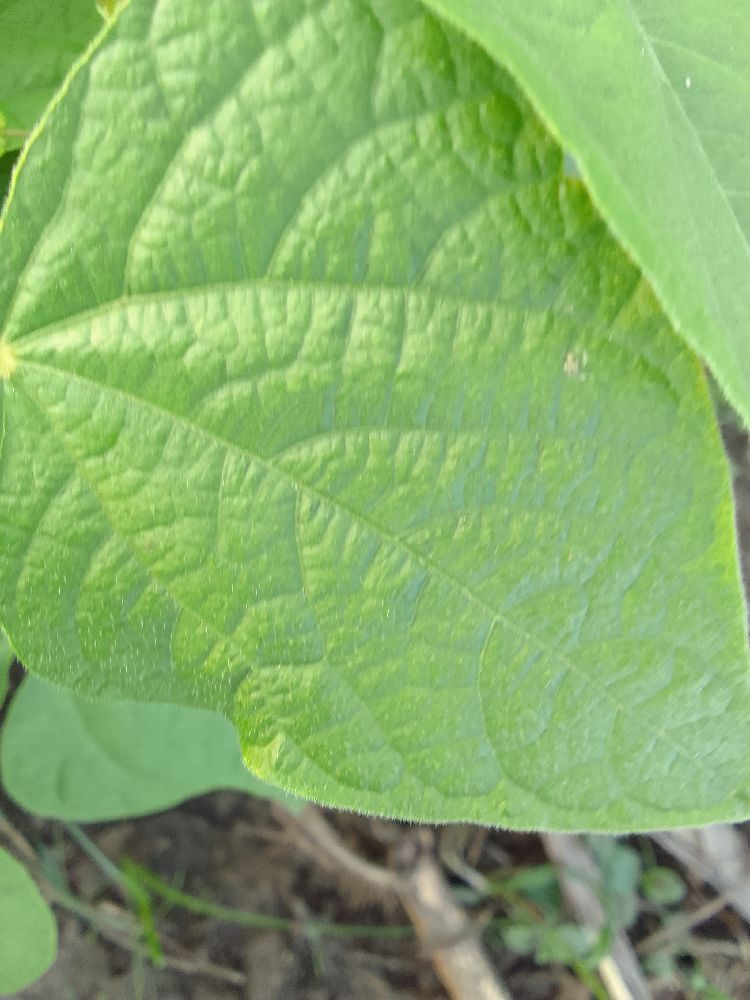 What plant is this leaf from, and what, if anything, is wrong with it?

common bean, healthy
